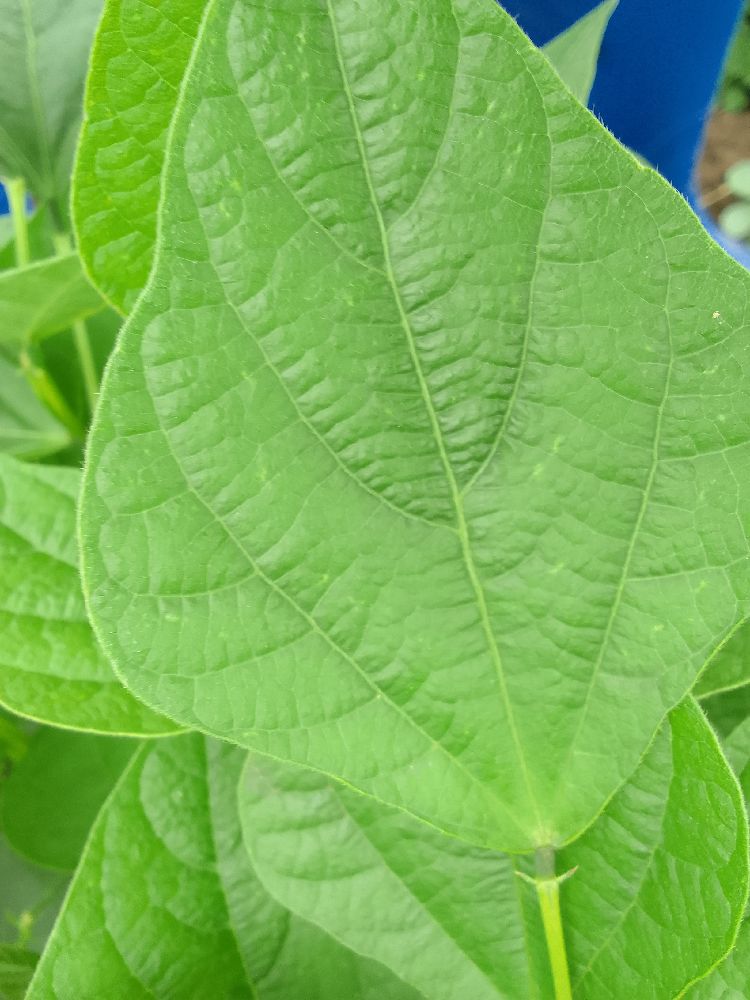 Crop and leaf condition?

common bean, healthy
